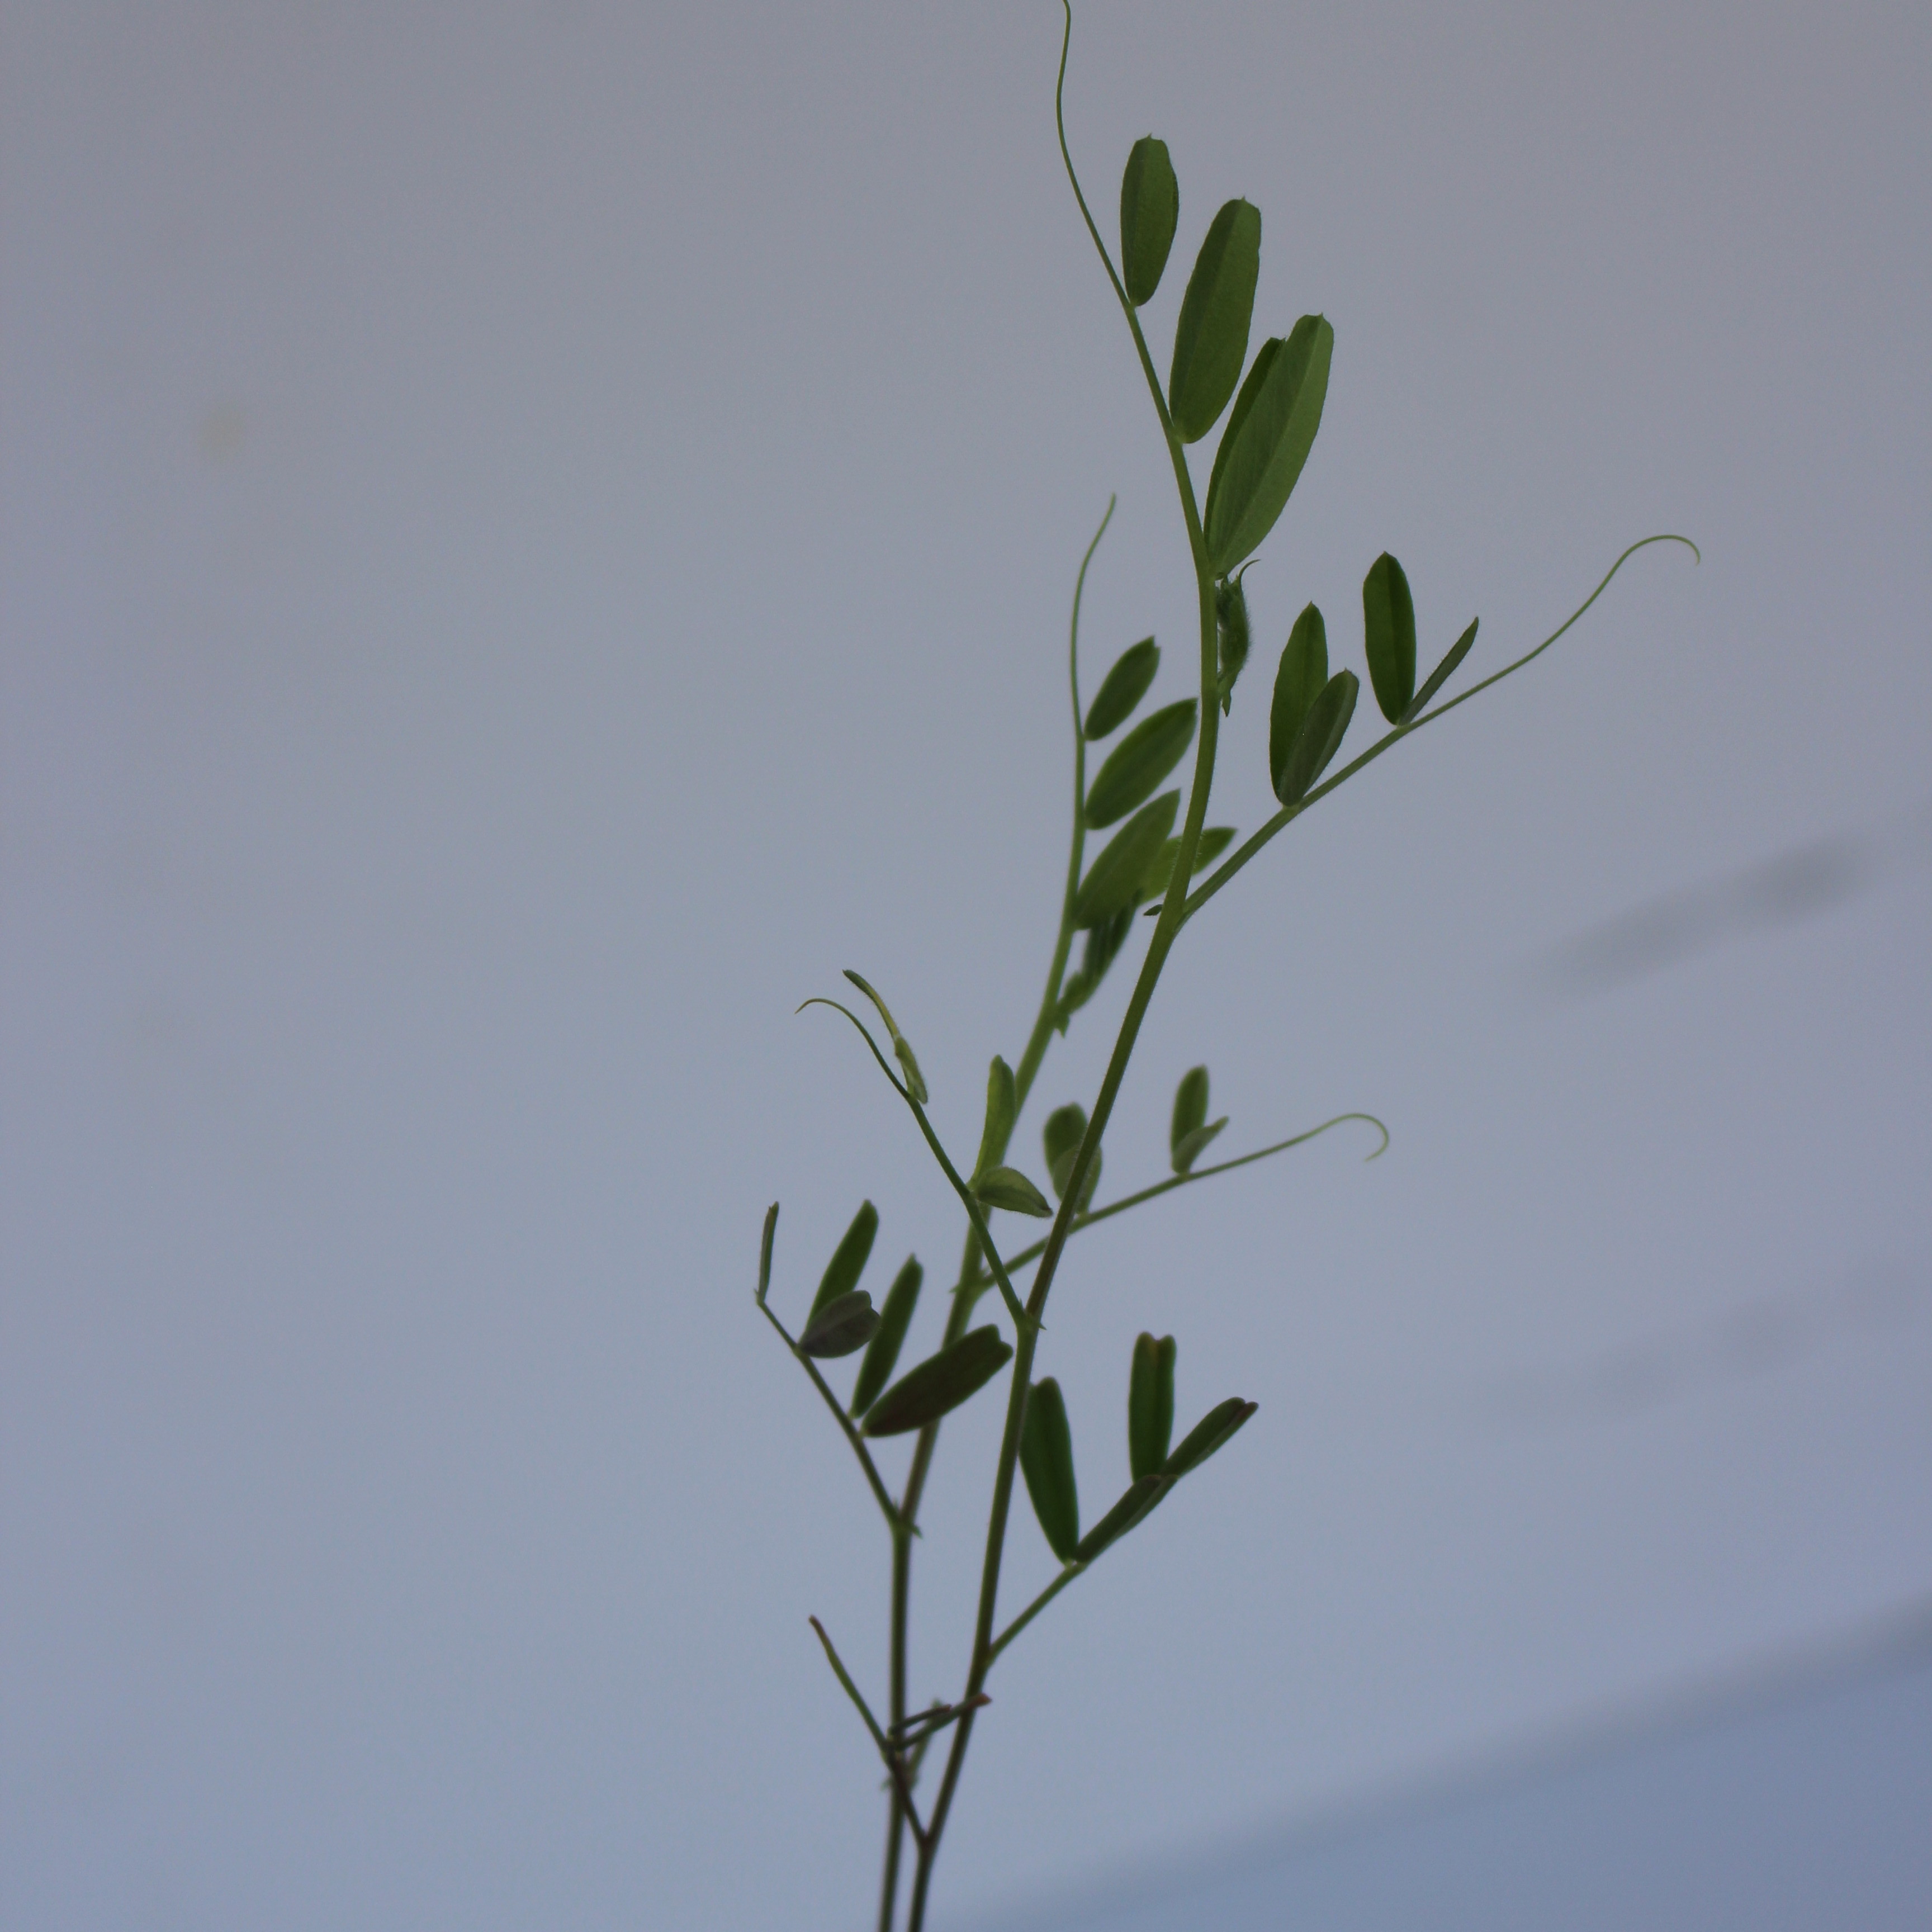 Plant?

Vicia sativa
